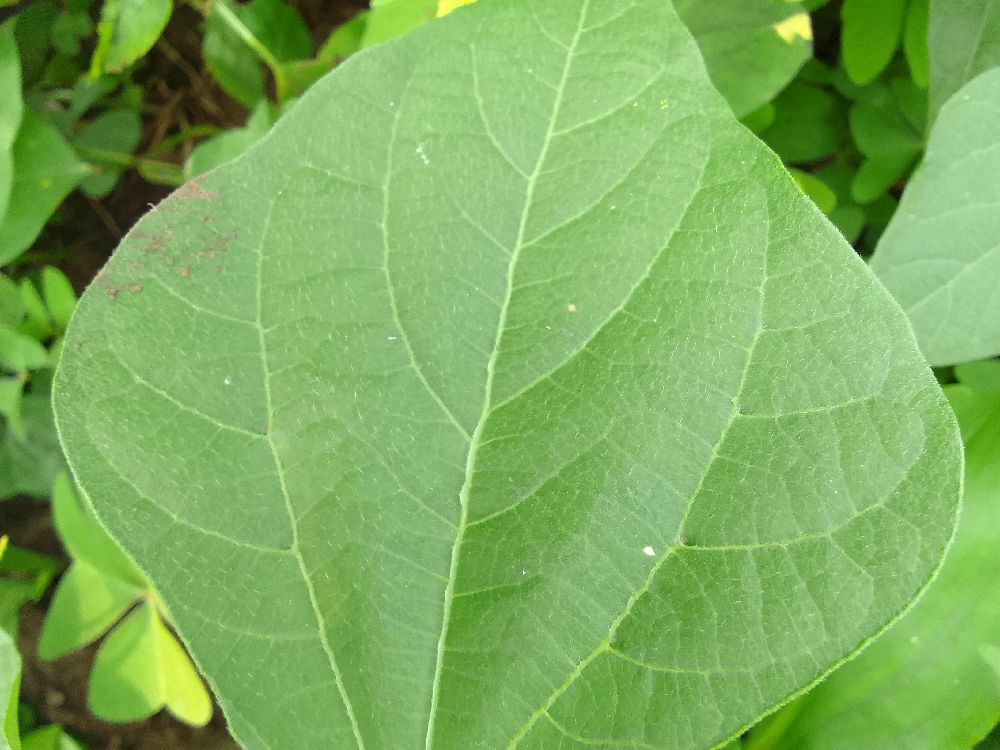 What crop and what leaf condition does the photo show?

common bean, healthy
